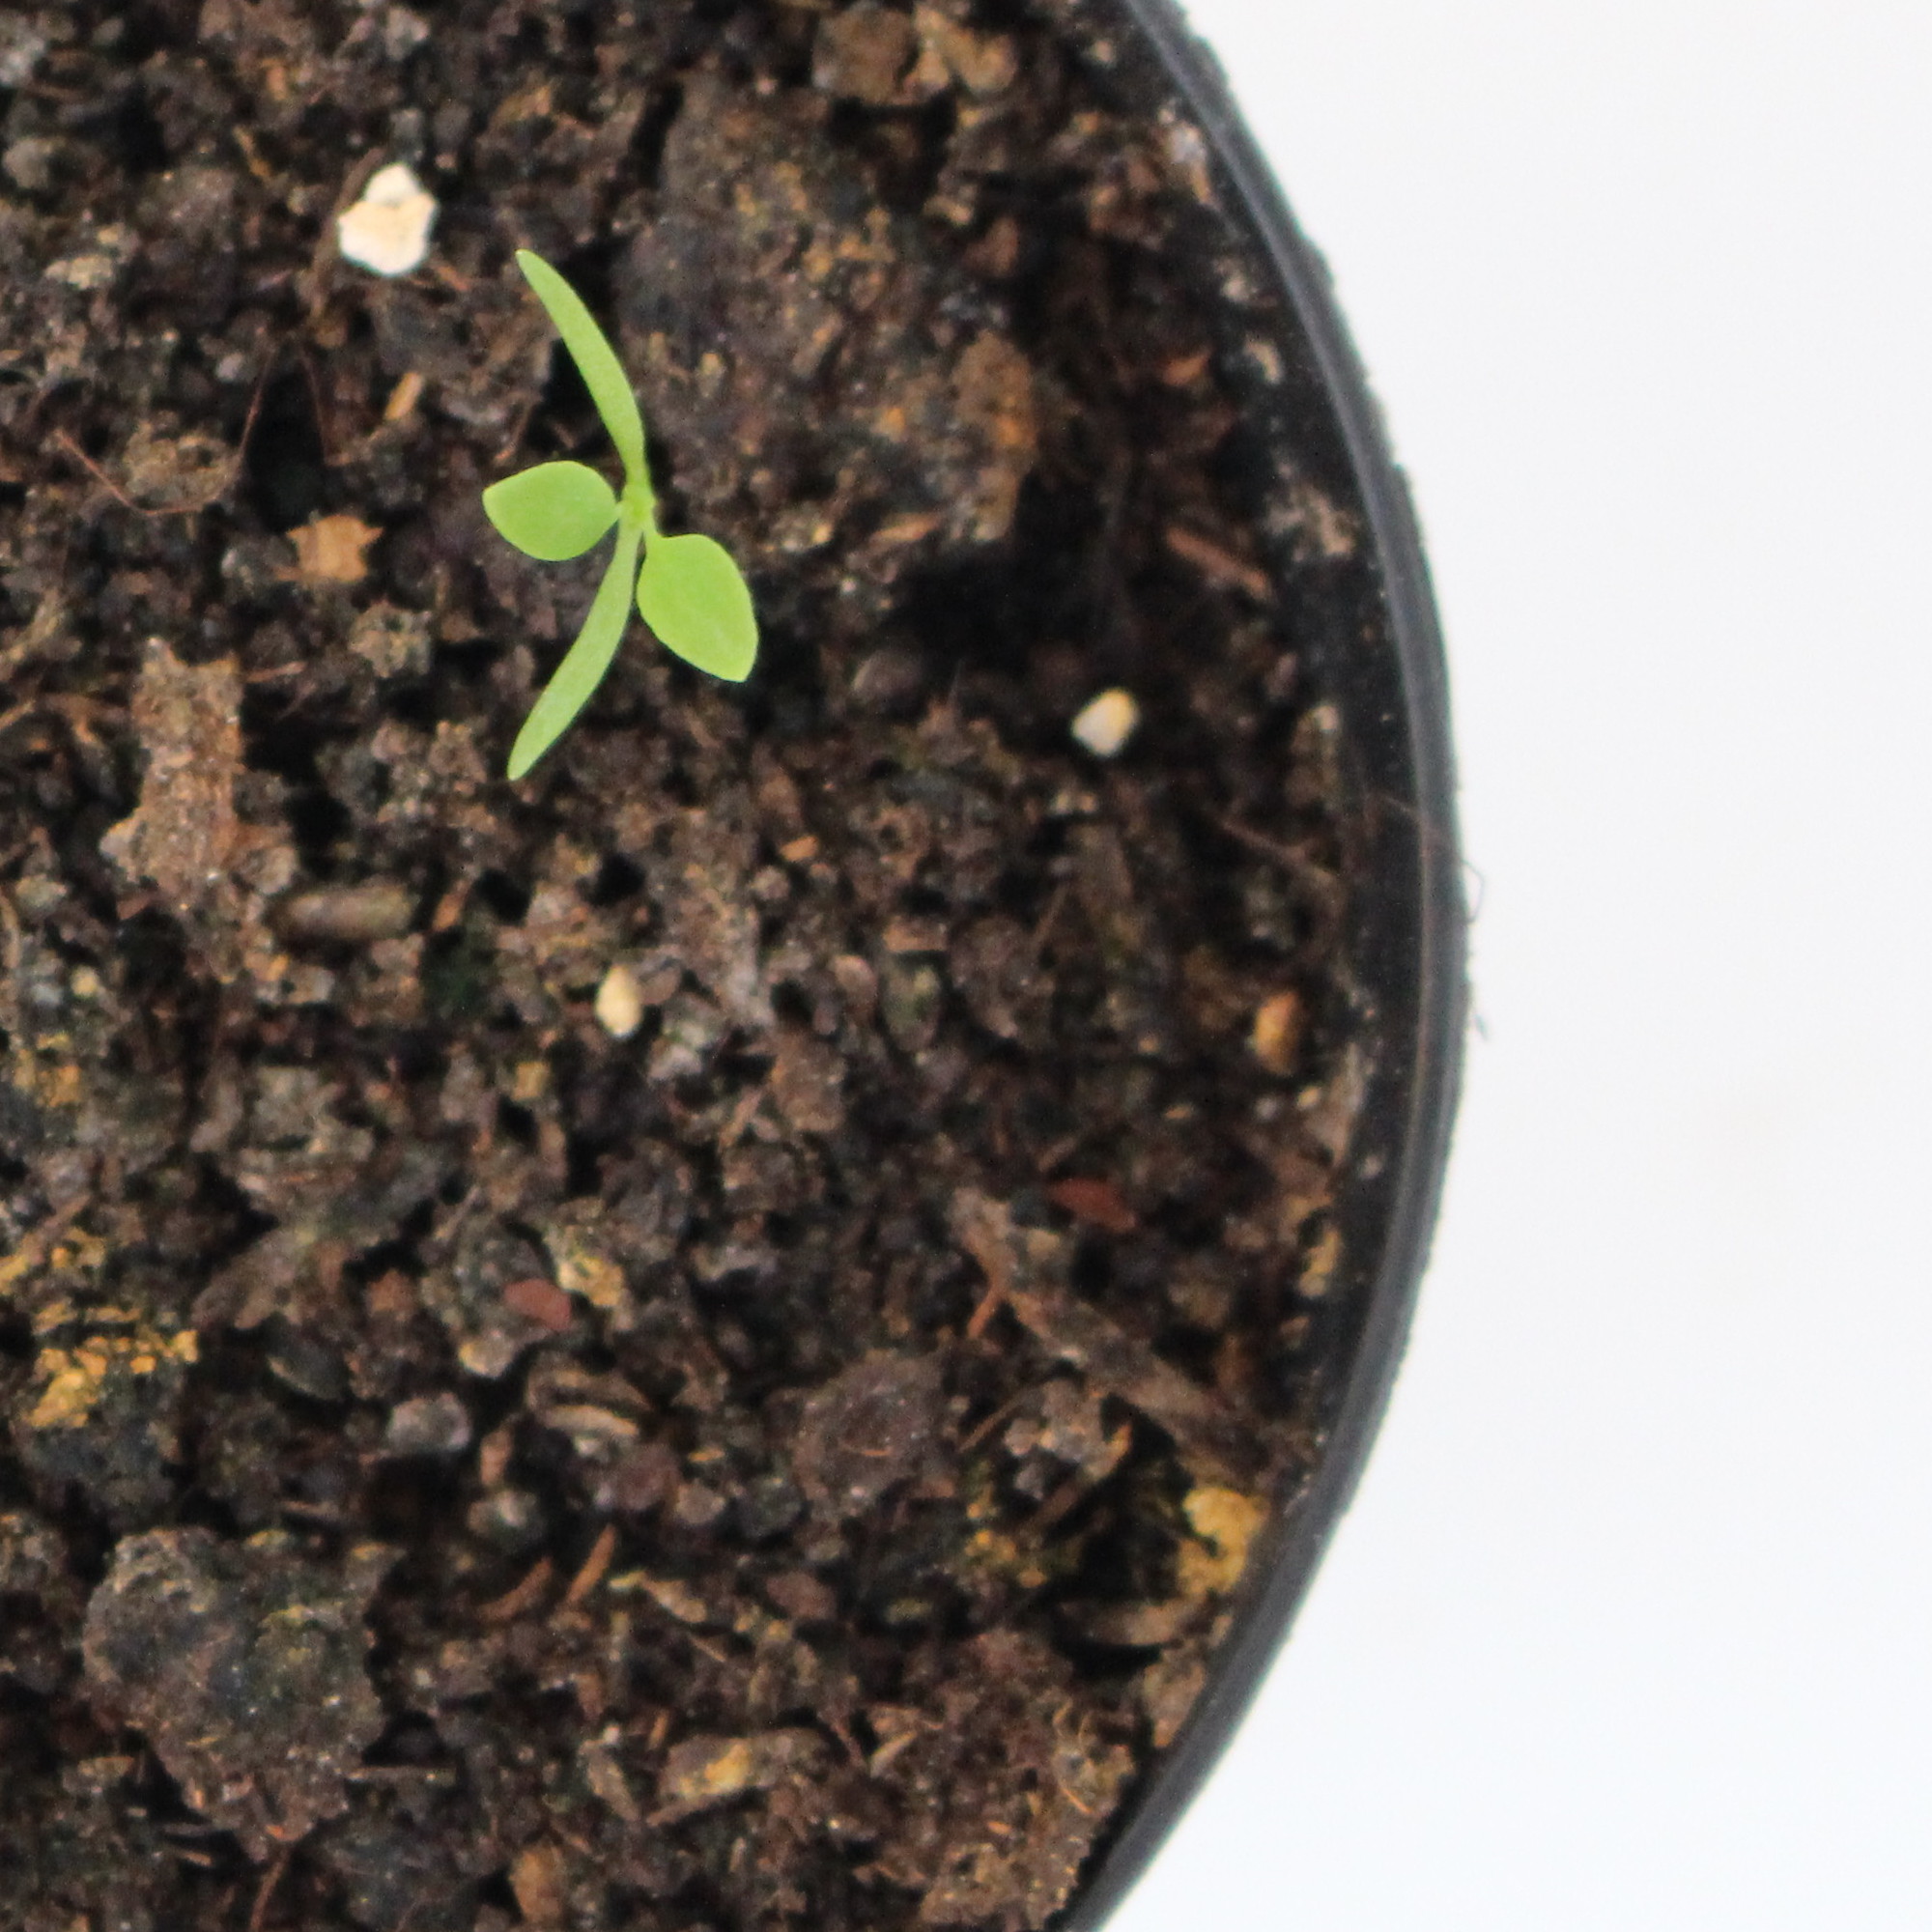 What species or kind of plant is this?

Papaver rhoeas
